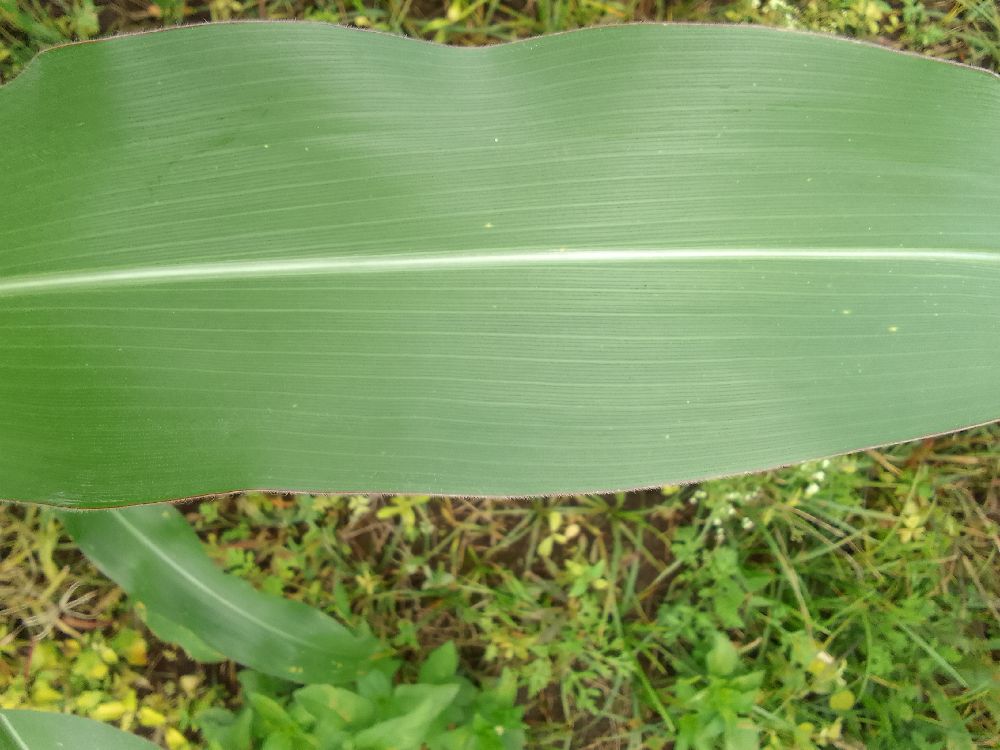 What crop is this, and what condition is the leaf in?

maize, healthy
